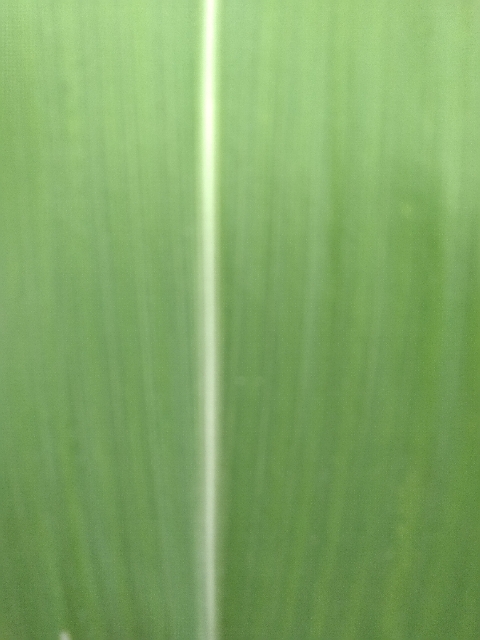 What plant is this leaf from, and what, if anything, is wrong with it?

maize, healthy
